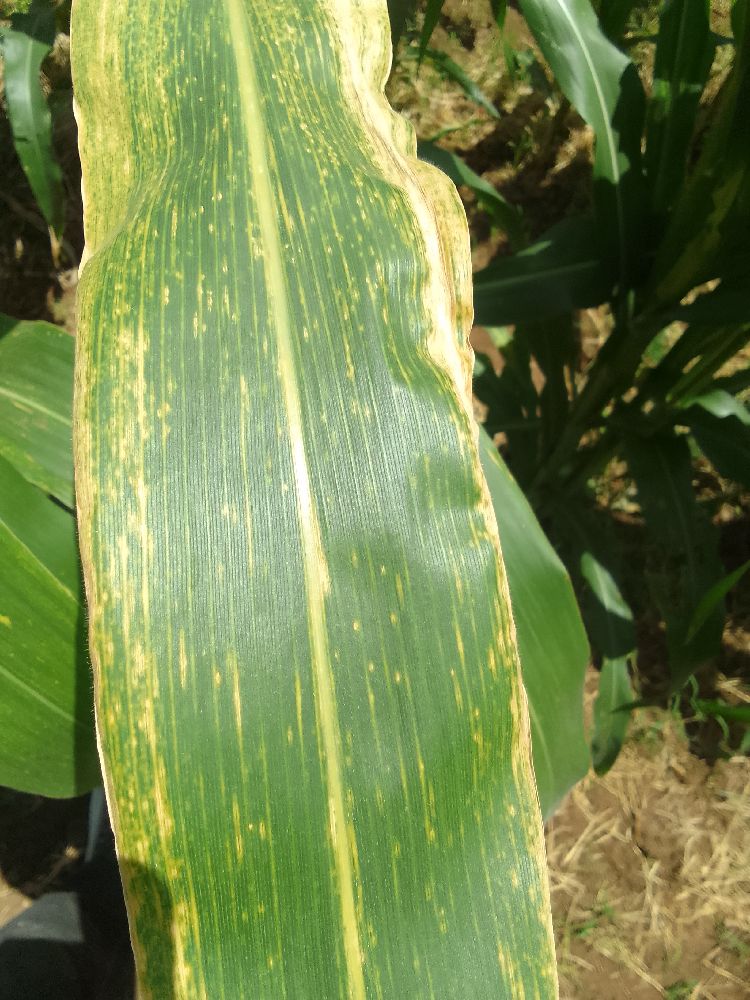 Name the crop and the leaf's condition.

maize, maize lethal necrosis
